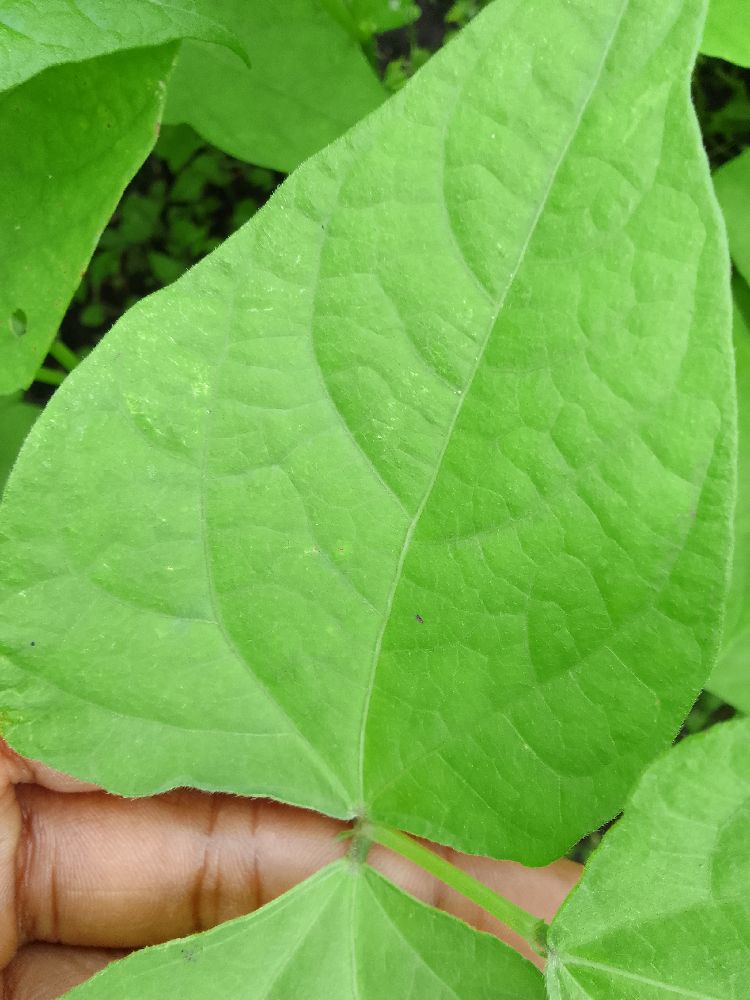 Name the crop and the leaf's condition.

common bean, healthy
